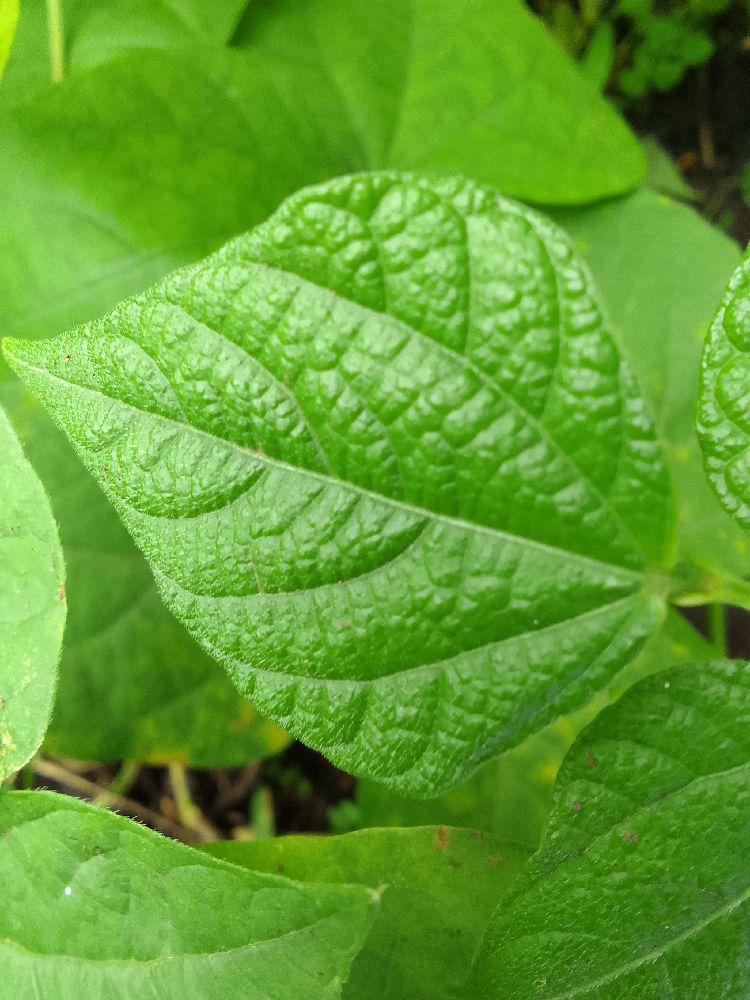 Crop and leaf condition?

common bean, healthy
